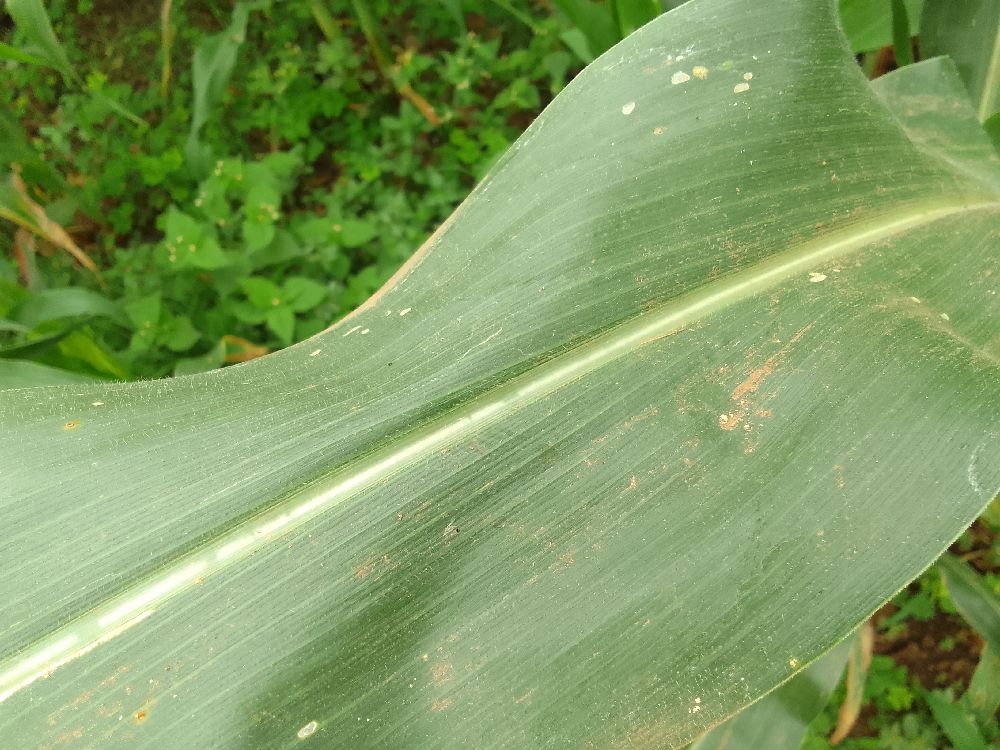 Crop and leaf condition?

maize, healthy
